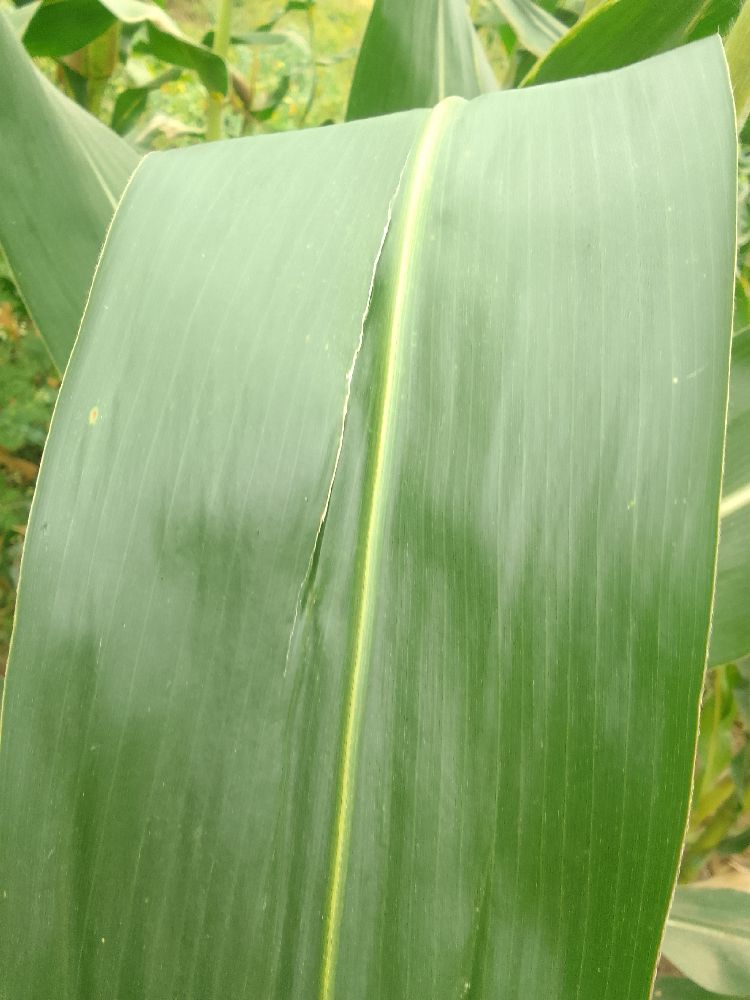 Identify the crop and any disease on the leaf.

maize, healthy
